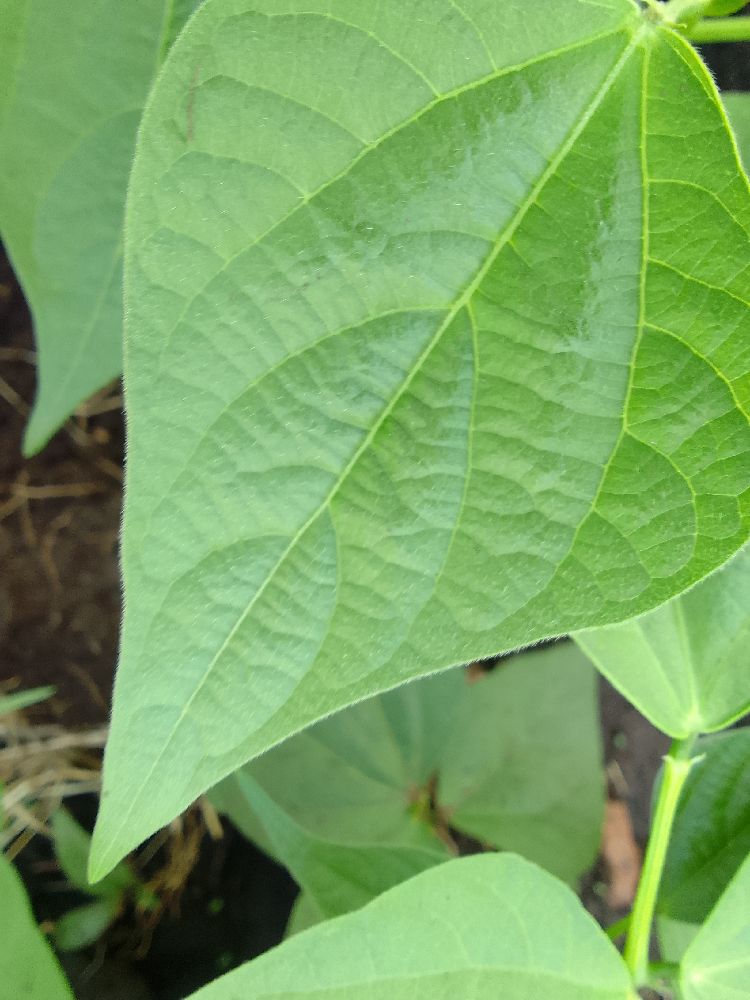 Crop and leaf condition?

common bean, healthy
